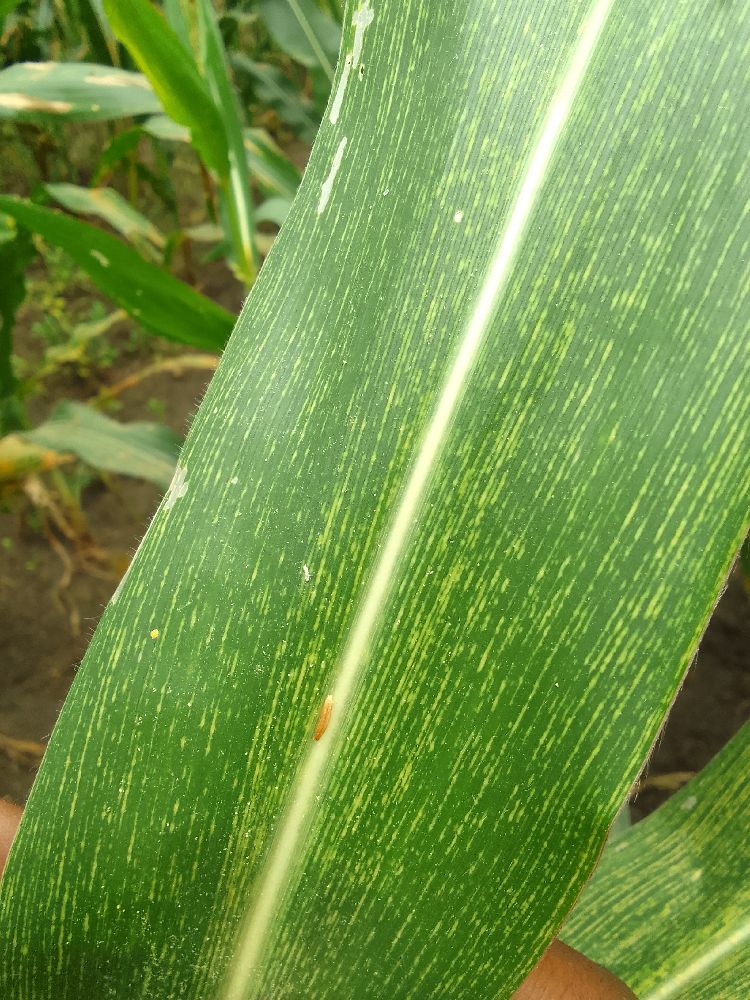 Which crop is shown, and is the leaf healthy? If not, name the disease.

maize, maize streak virus
